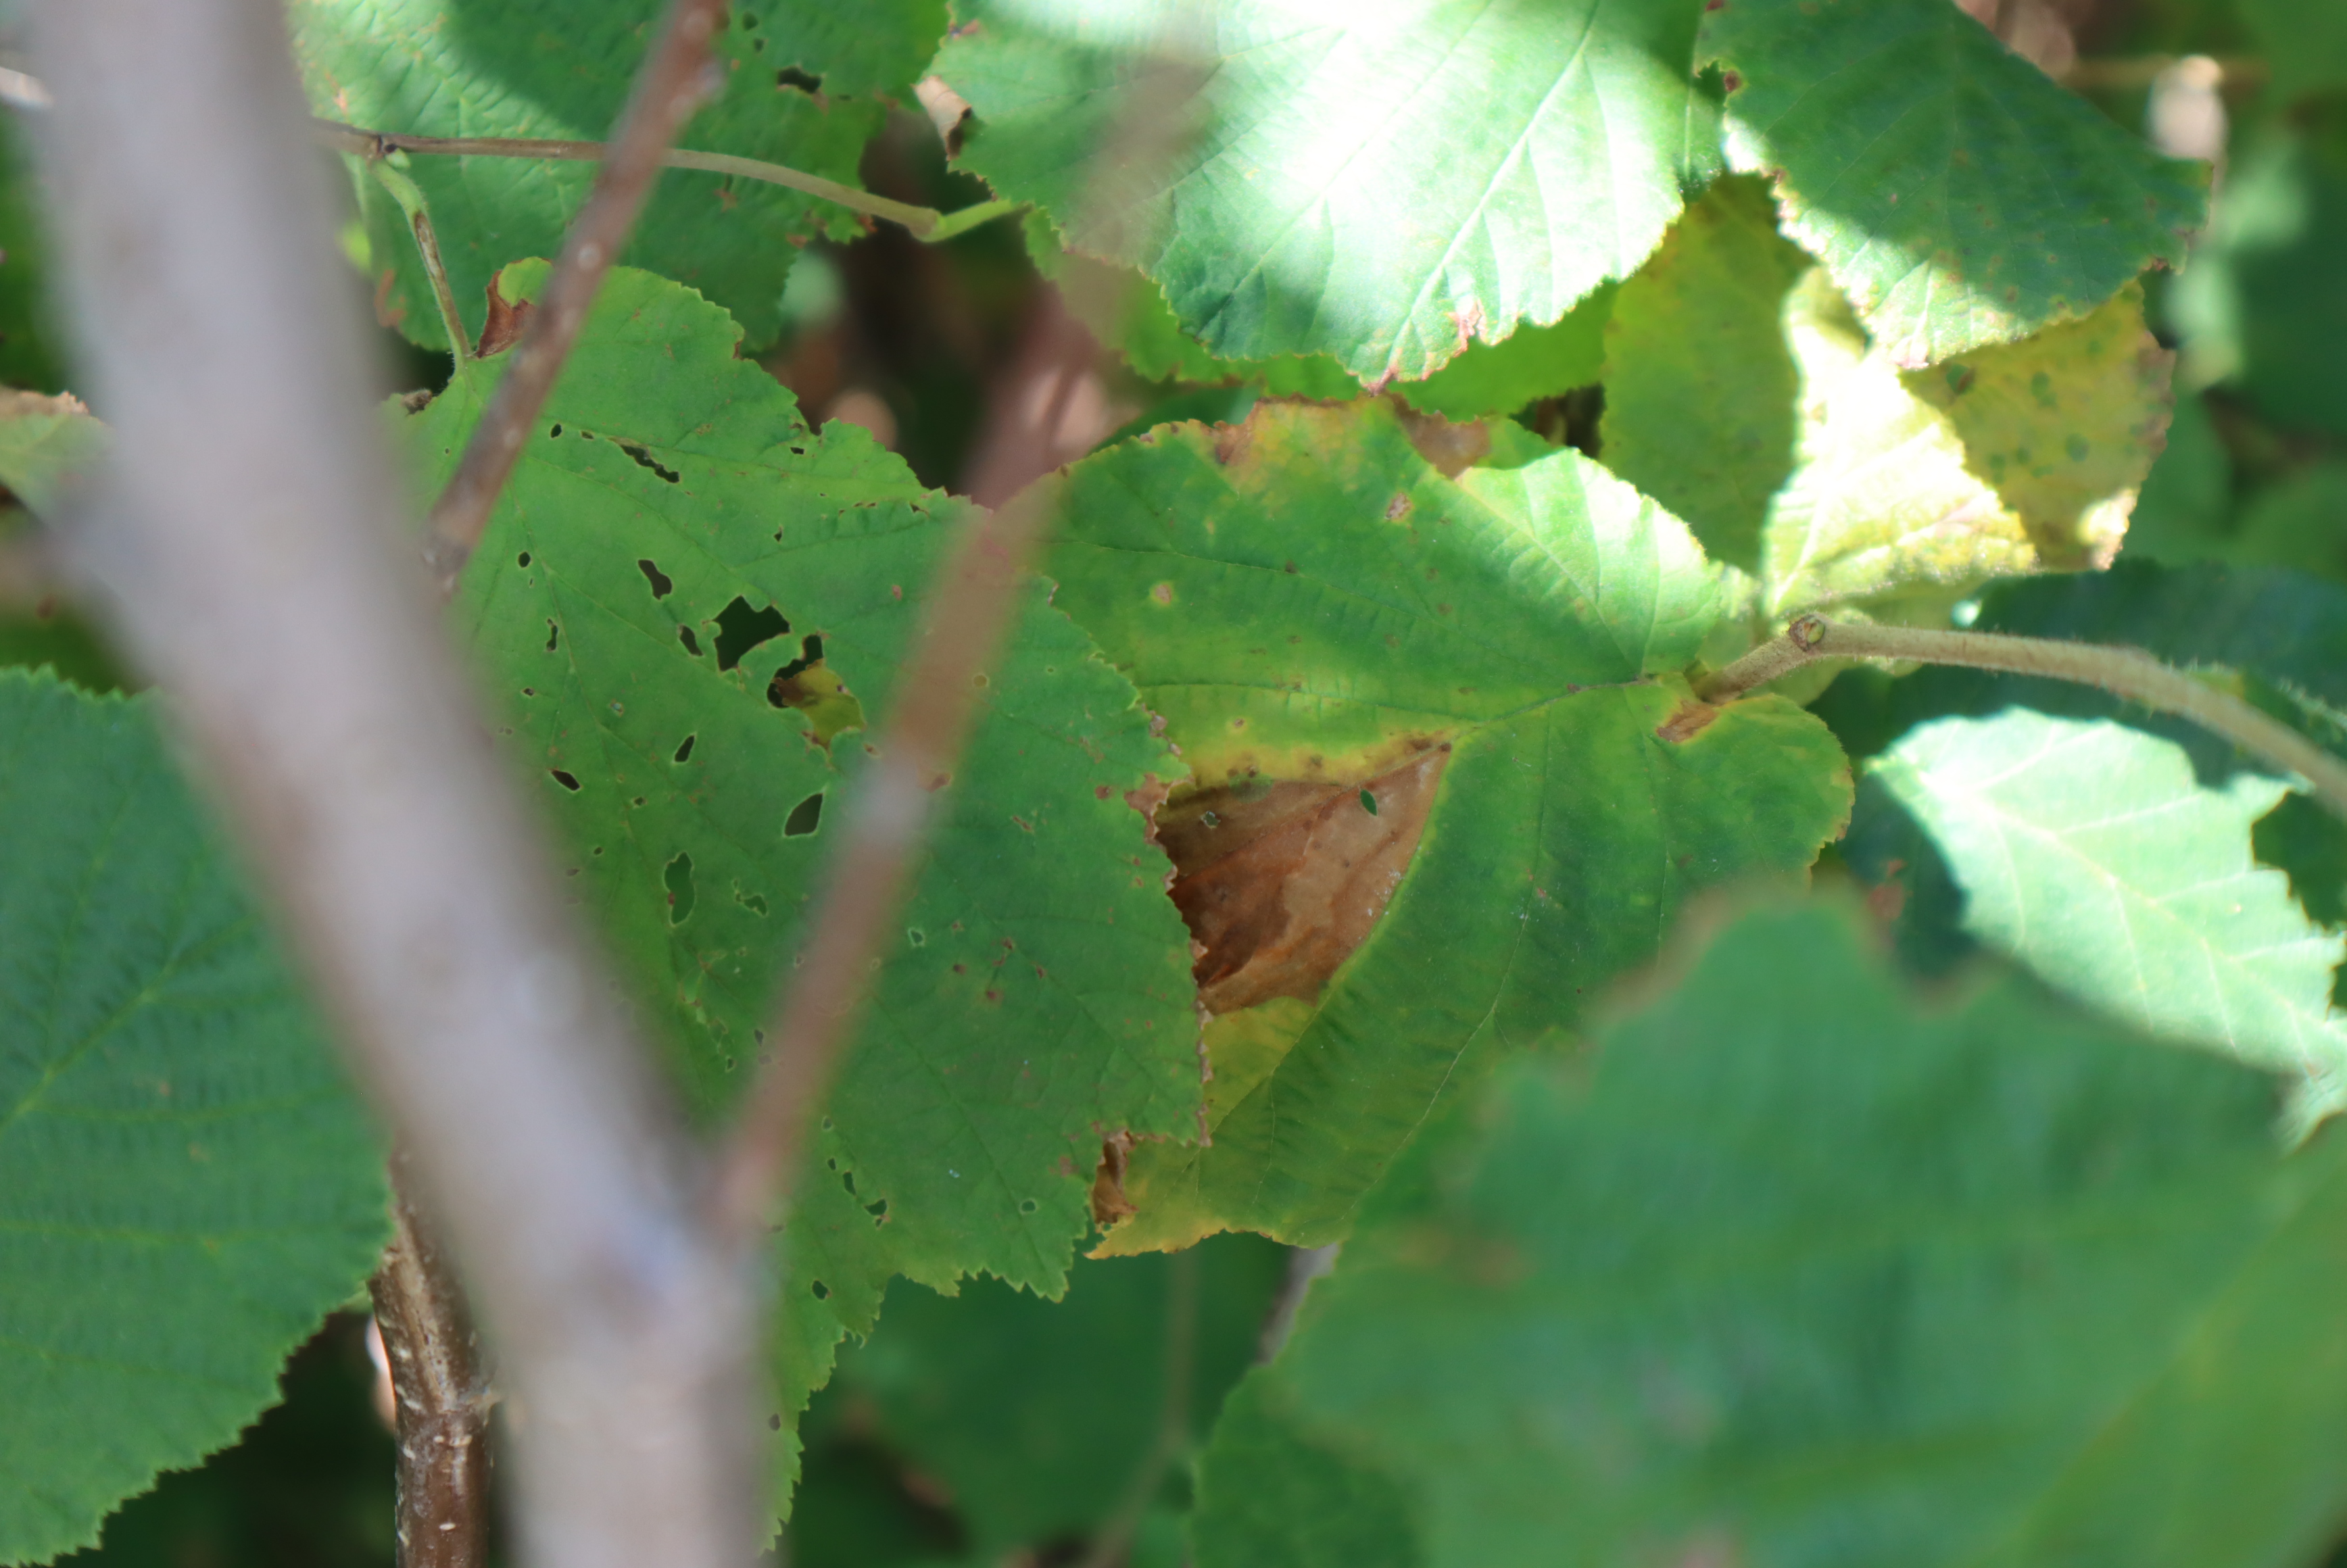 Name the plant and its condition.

hazel, phytophagous, sunburn
